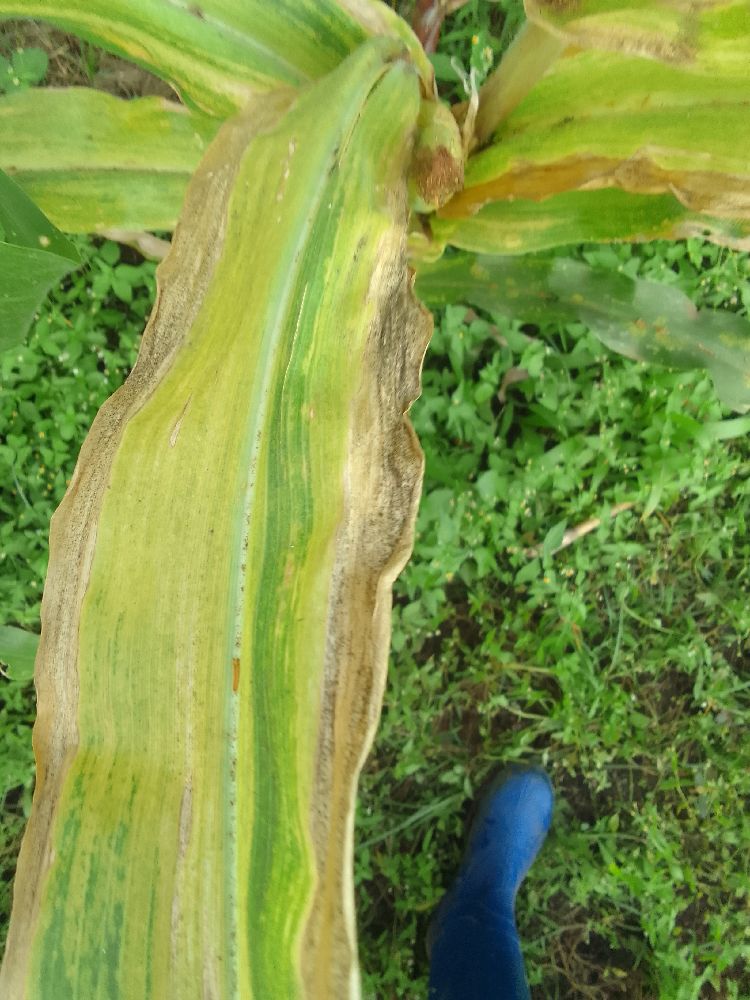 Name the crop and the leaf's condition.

maize, maize lethal necrosis
